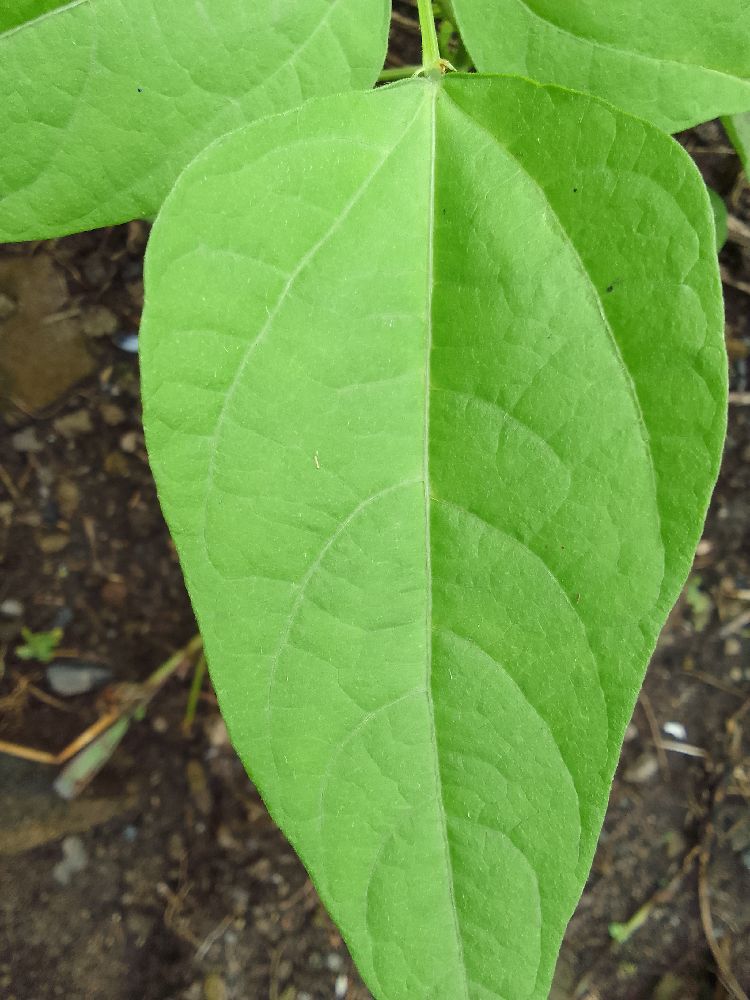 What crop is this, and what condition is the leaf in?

common bean, healthy
